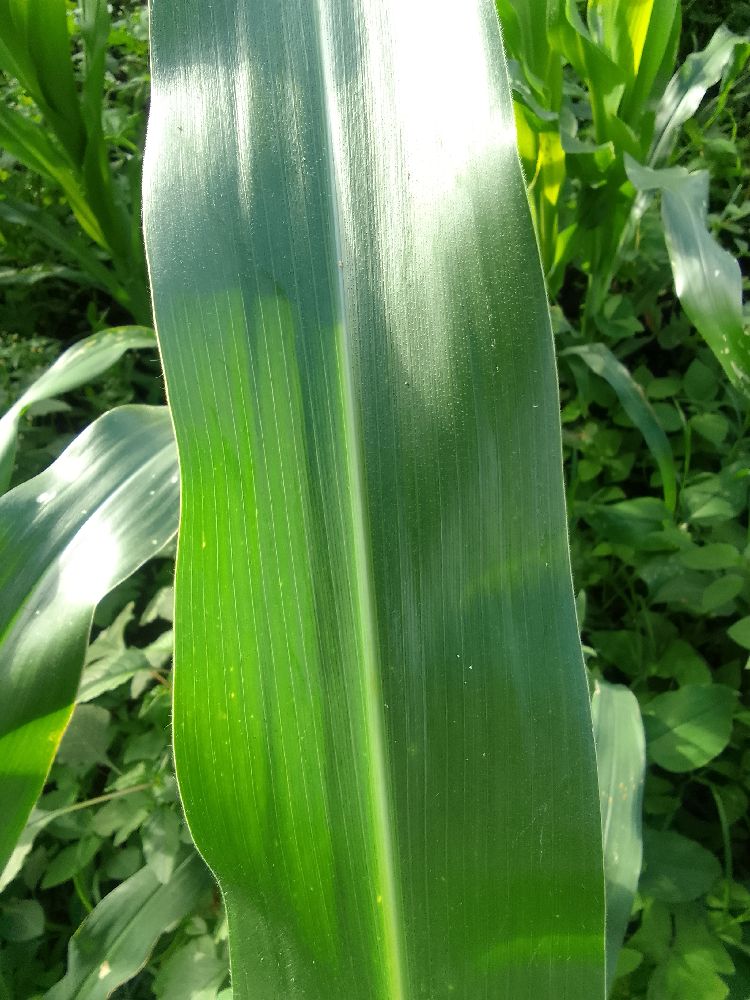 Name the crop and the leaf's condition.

maize, healthy
